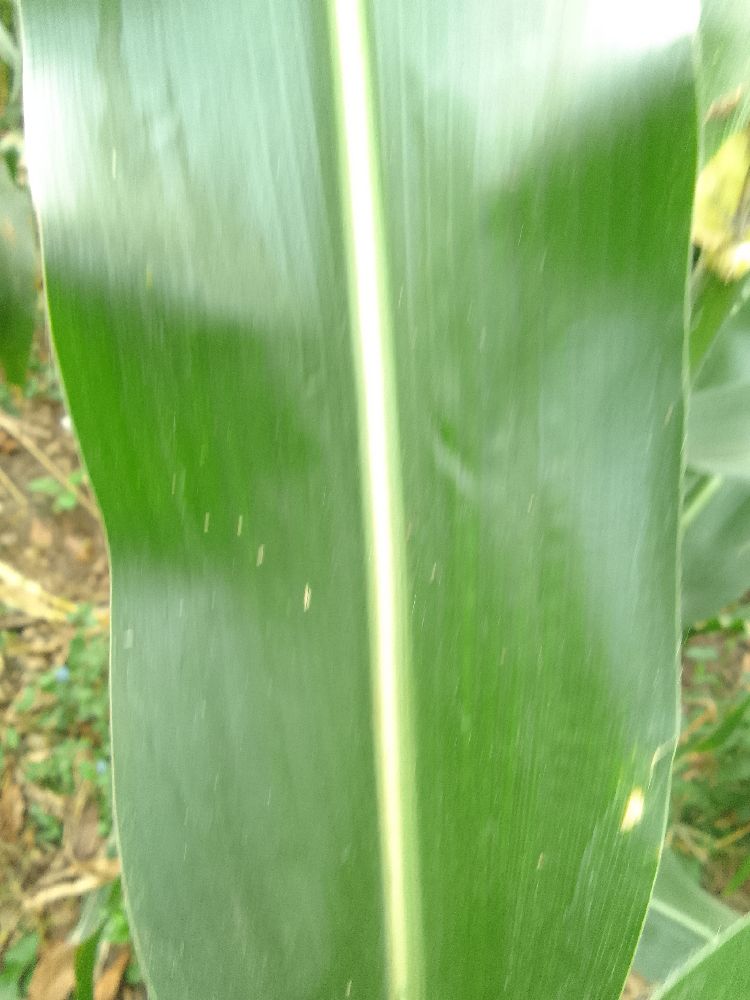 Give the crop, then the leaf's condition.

maize, healthy
